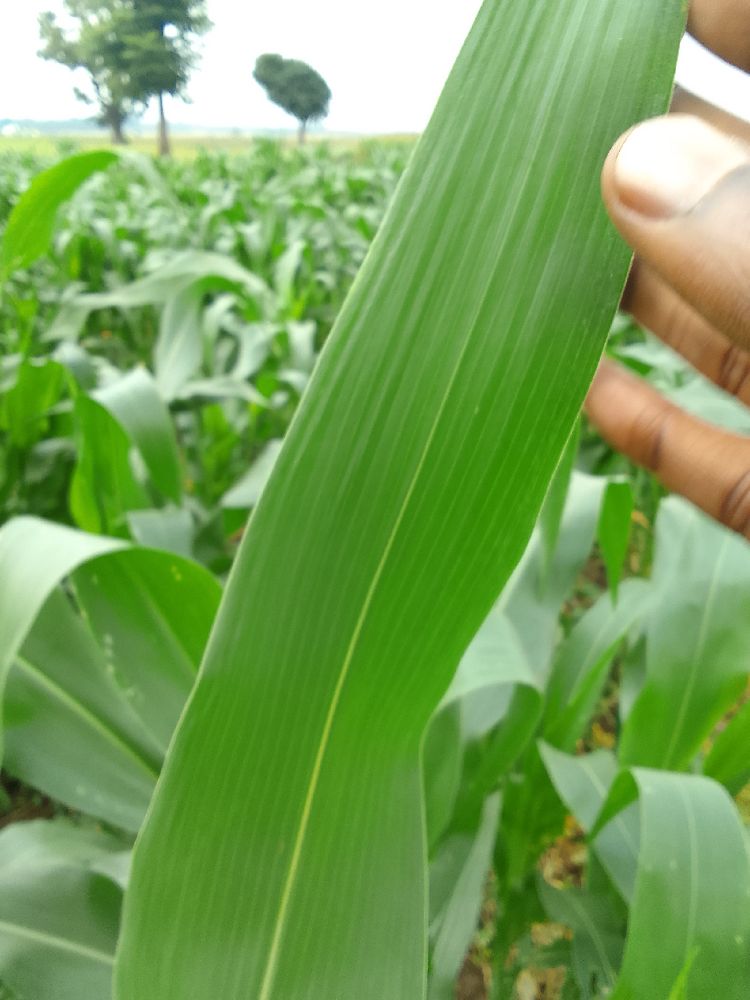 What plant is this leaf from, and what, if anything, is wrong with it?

maize, healthy
